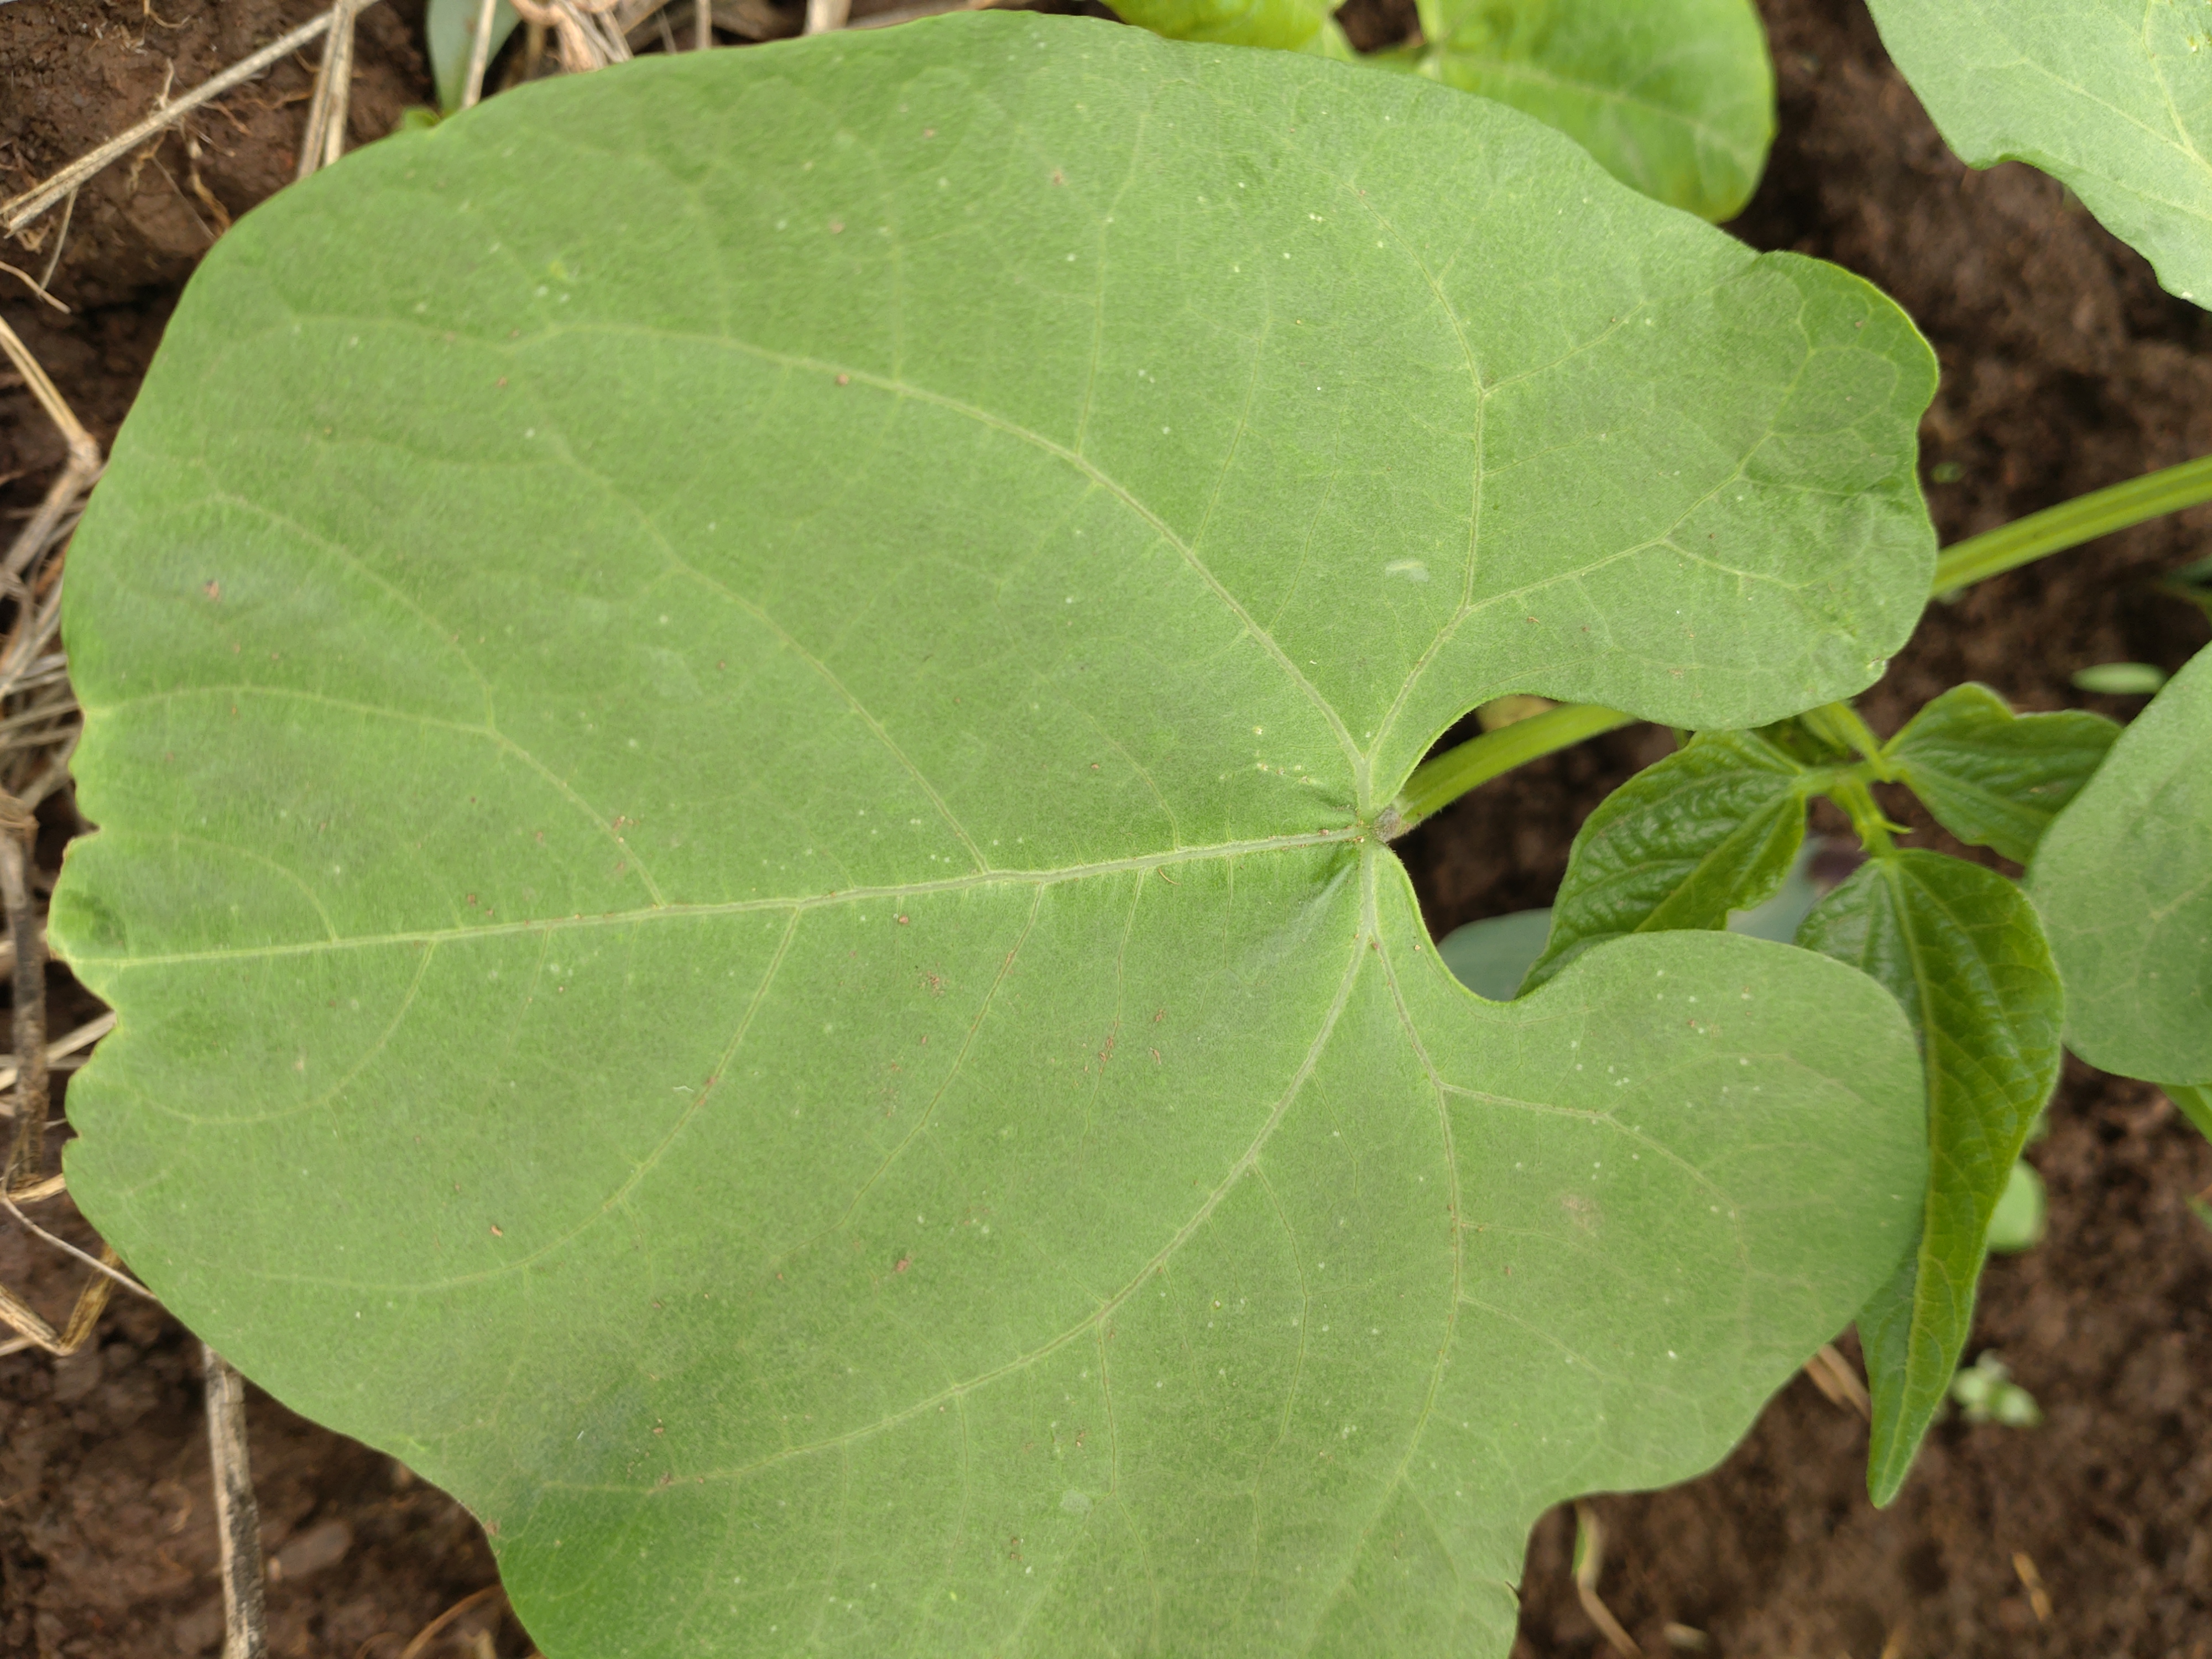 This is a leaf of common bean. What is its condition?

healthy
